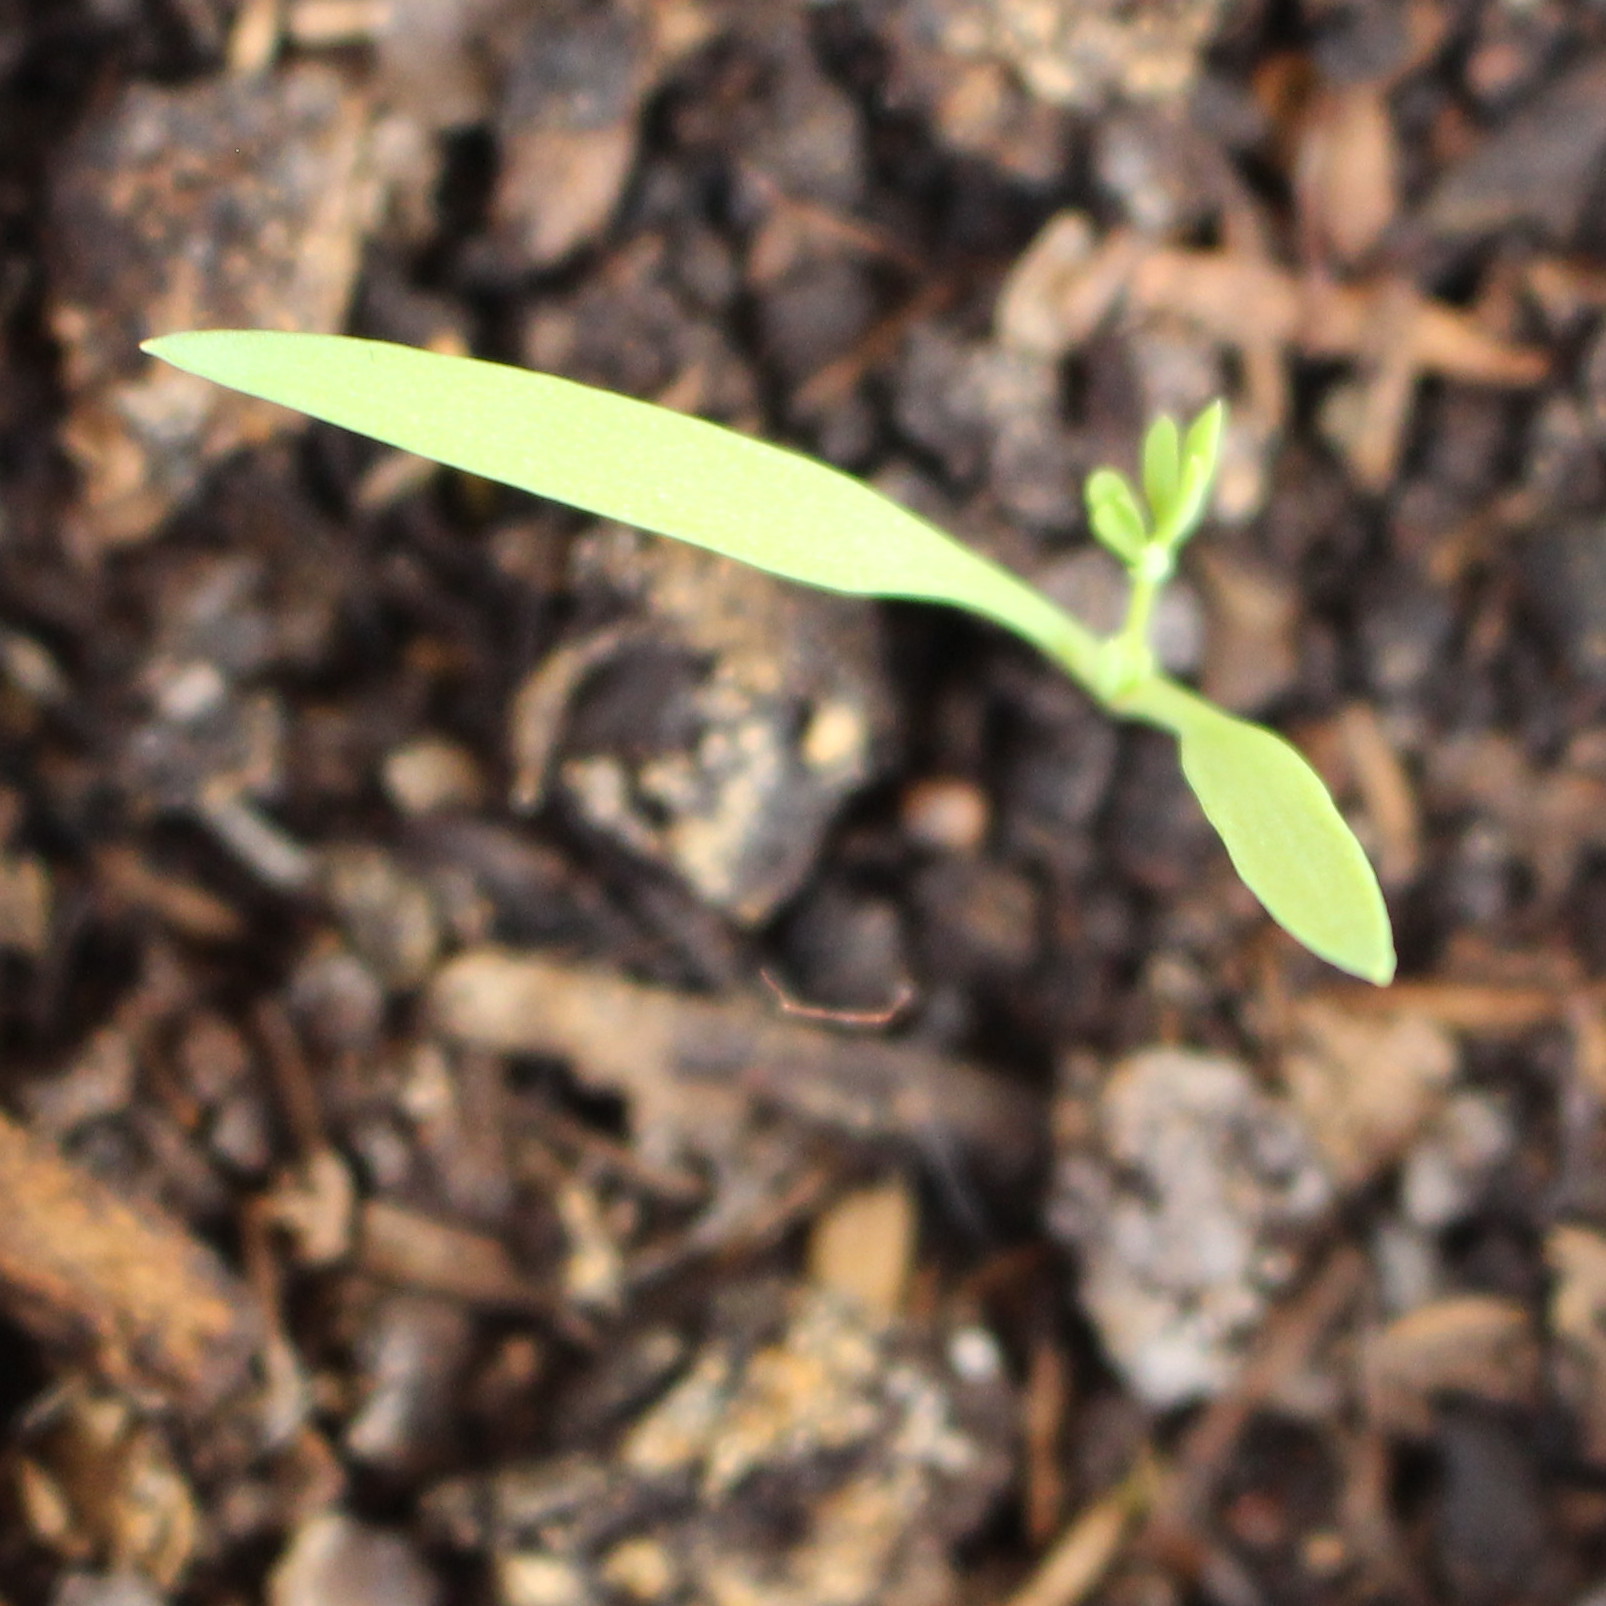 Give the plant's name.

Fumaria officinalis
